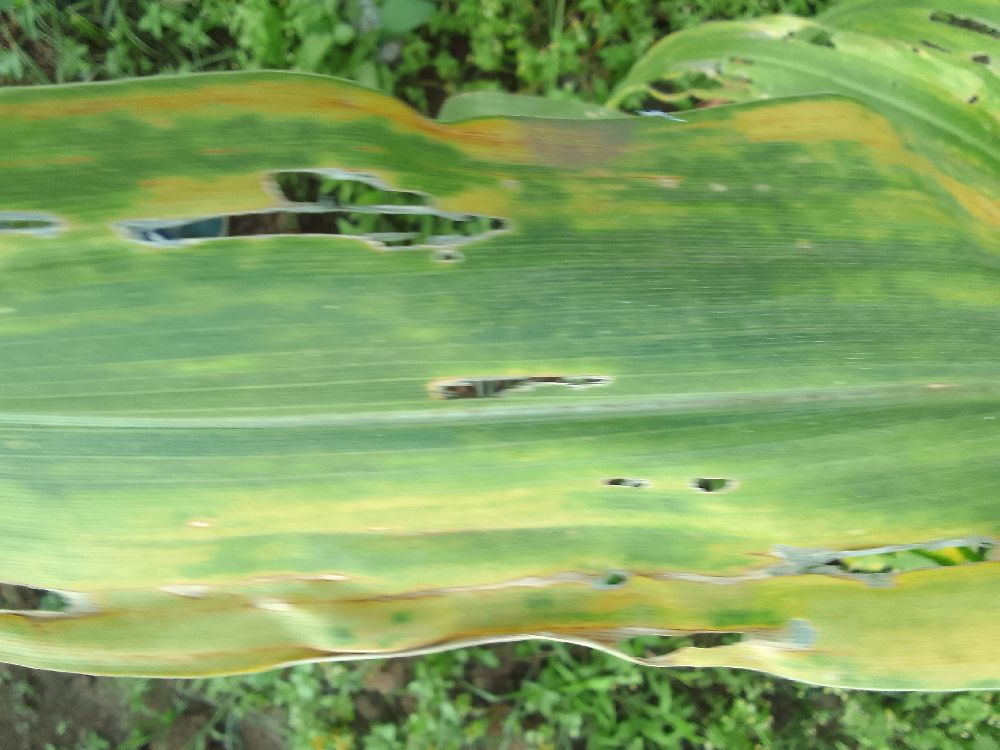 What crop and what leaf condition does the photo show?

maize, maize lethal necrosis
